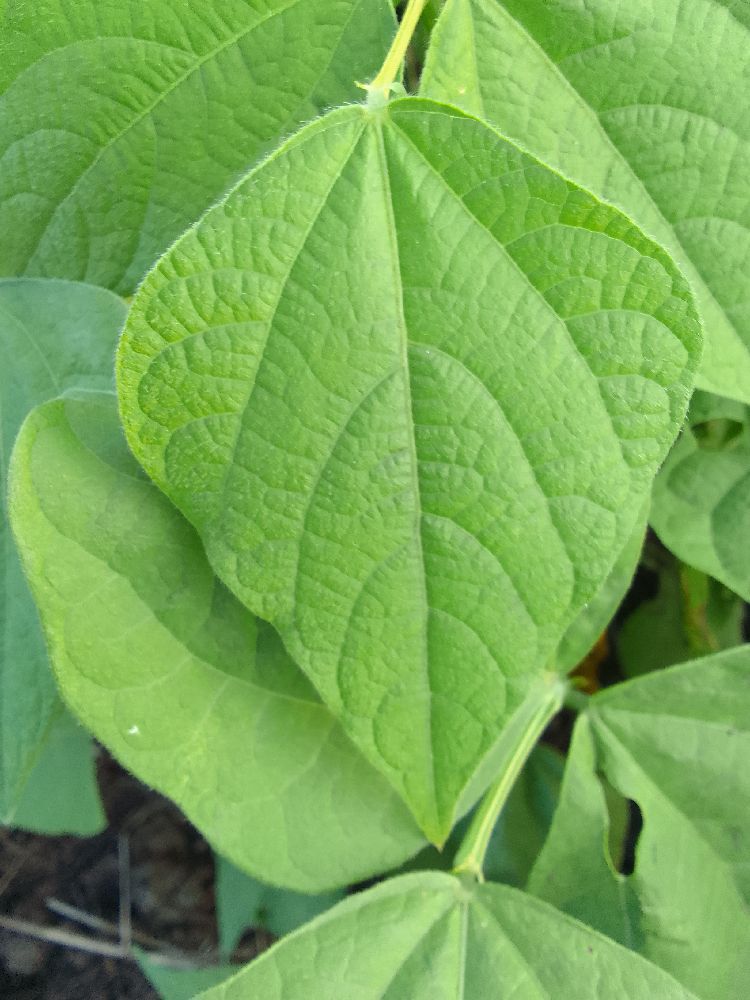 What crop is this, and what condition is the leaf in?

common bean, healthy
